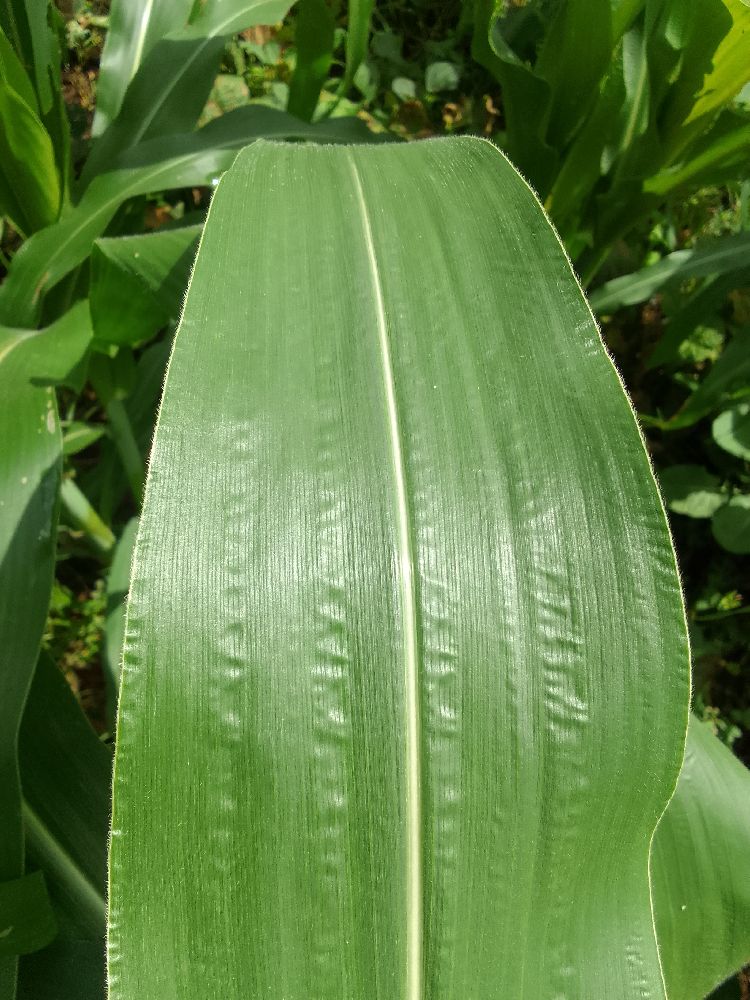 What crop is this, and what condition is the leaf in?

maize, healthy
